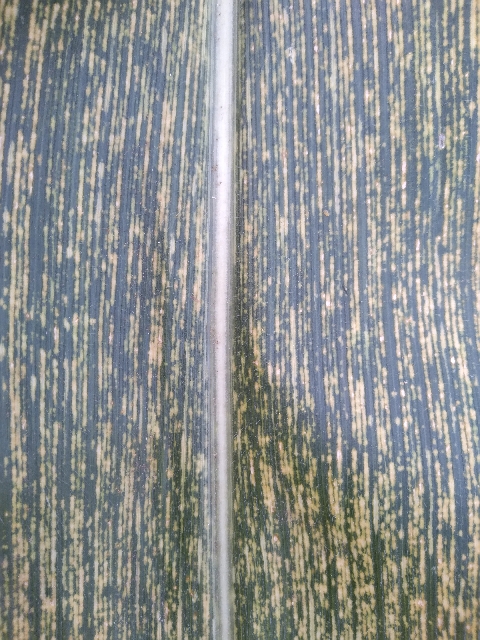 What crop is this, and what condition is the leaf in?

maize, maize streak virus
